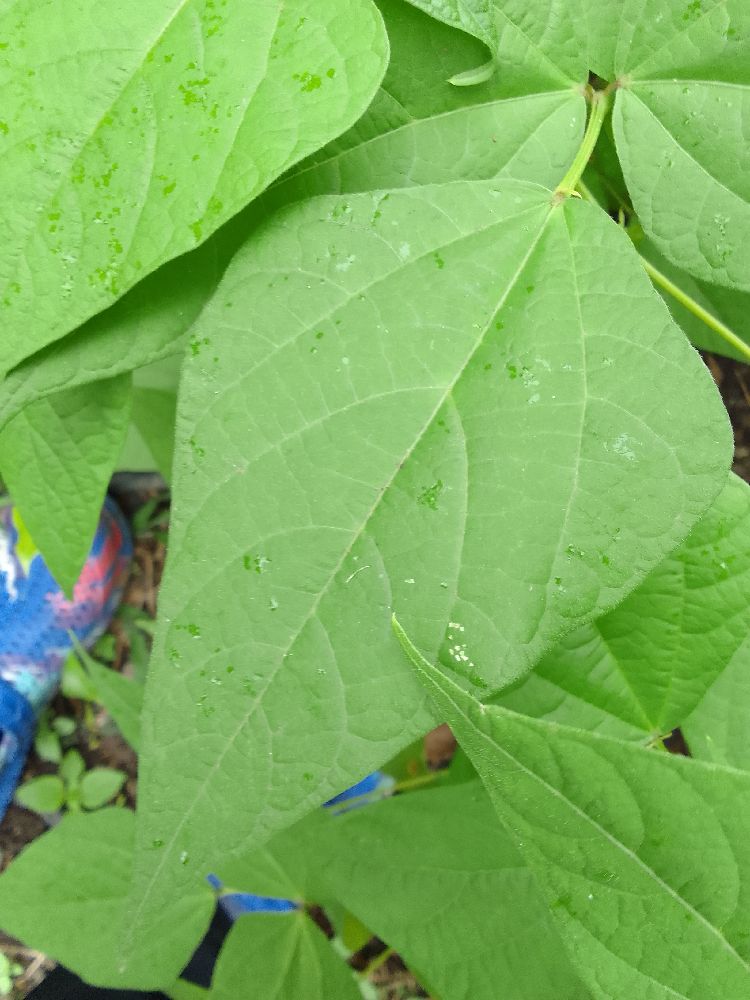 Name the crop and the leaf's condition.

common bean, healthy
